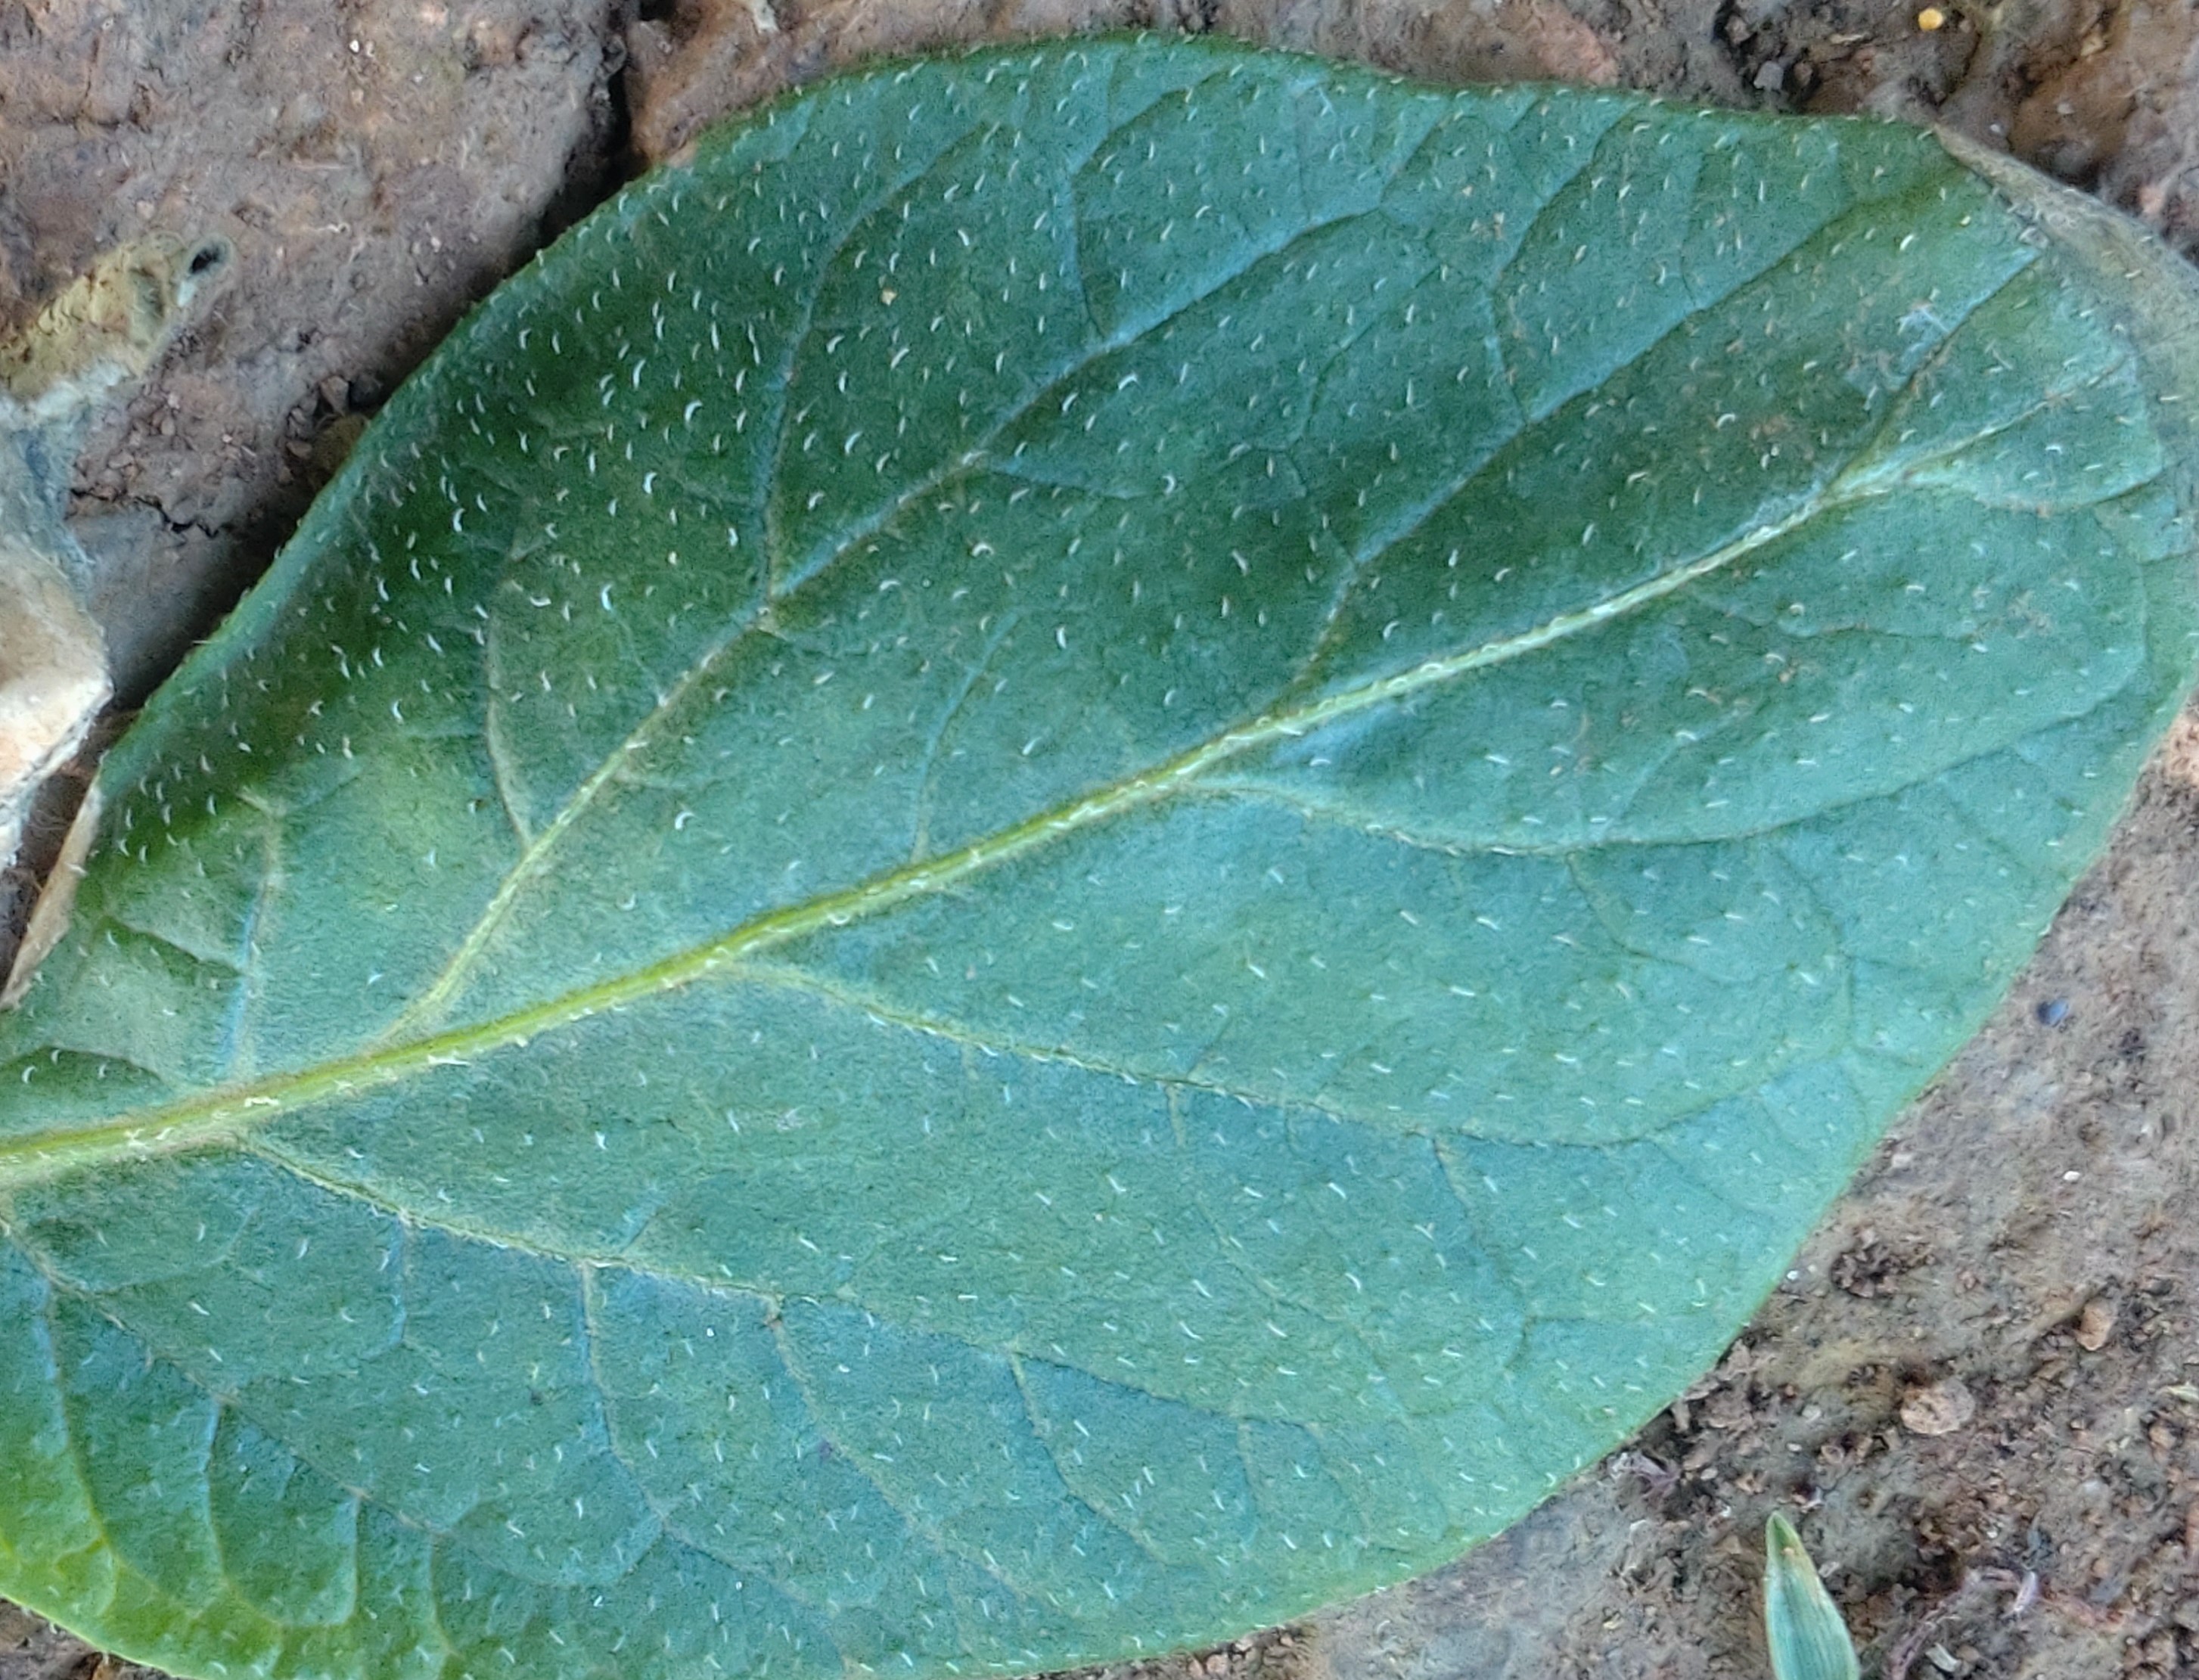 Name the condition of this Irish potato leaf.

early blight
